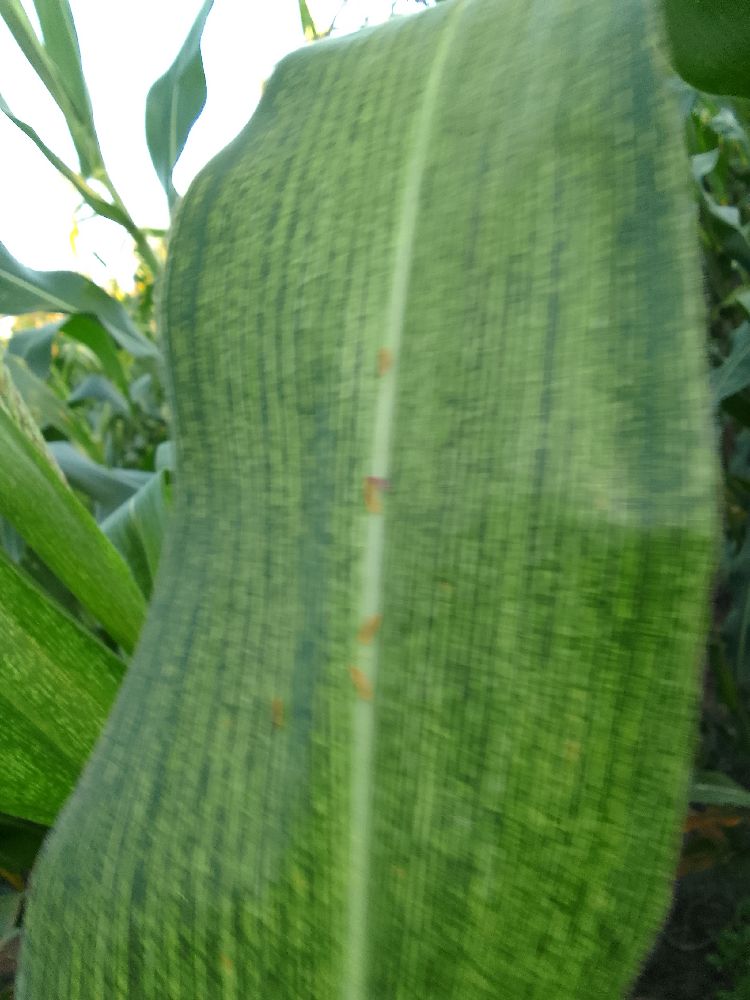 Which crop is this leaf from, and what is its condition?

maize, maize streak virus
